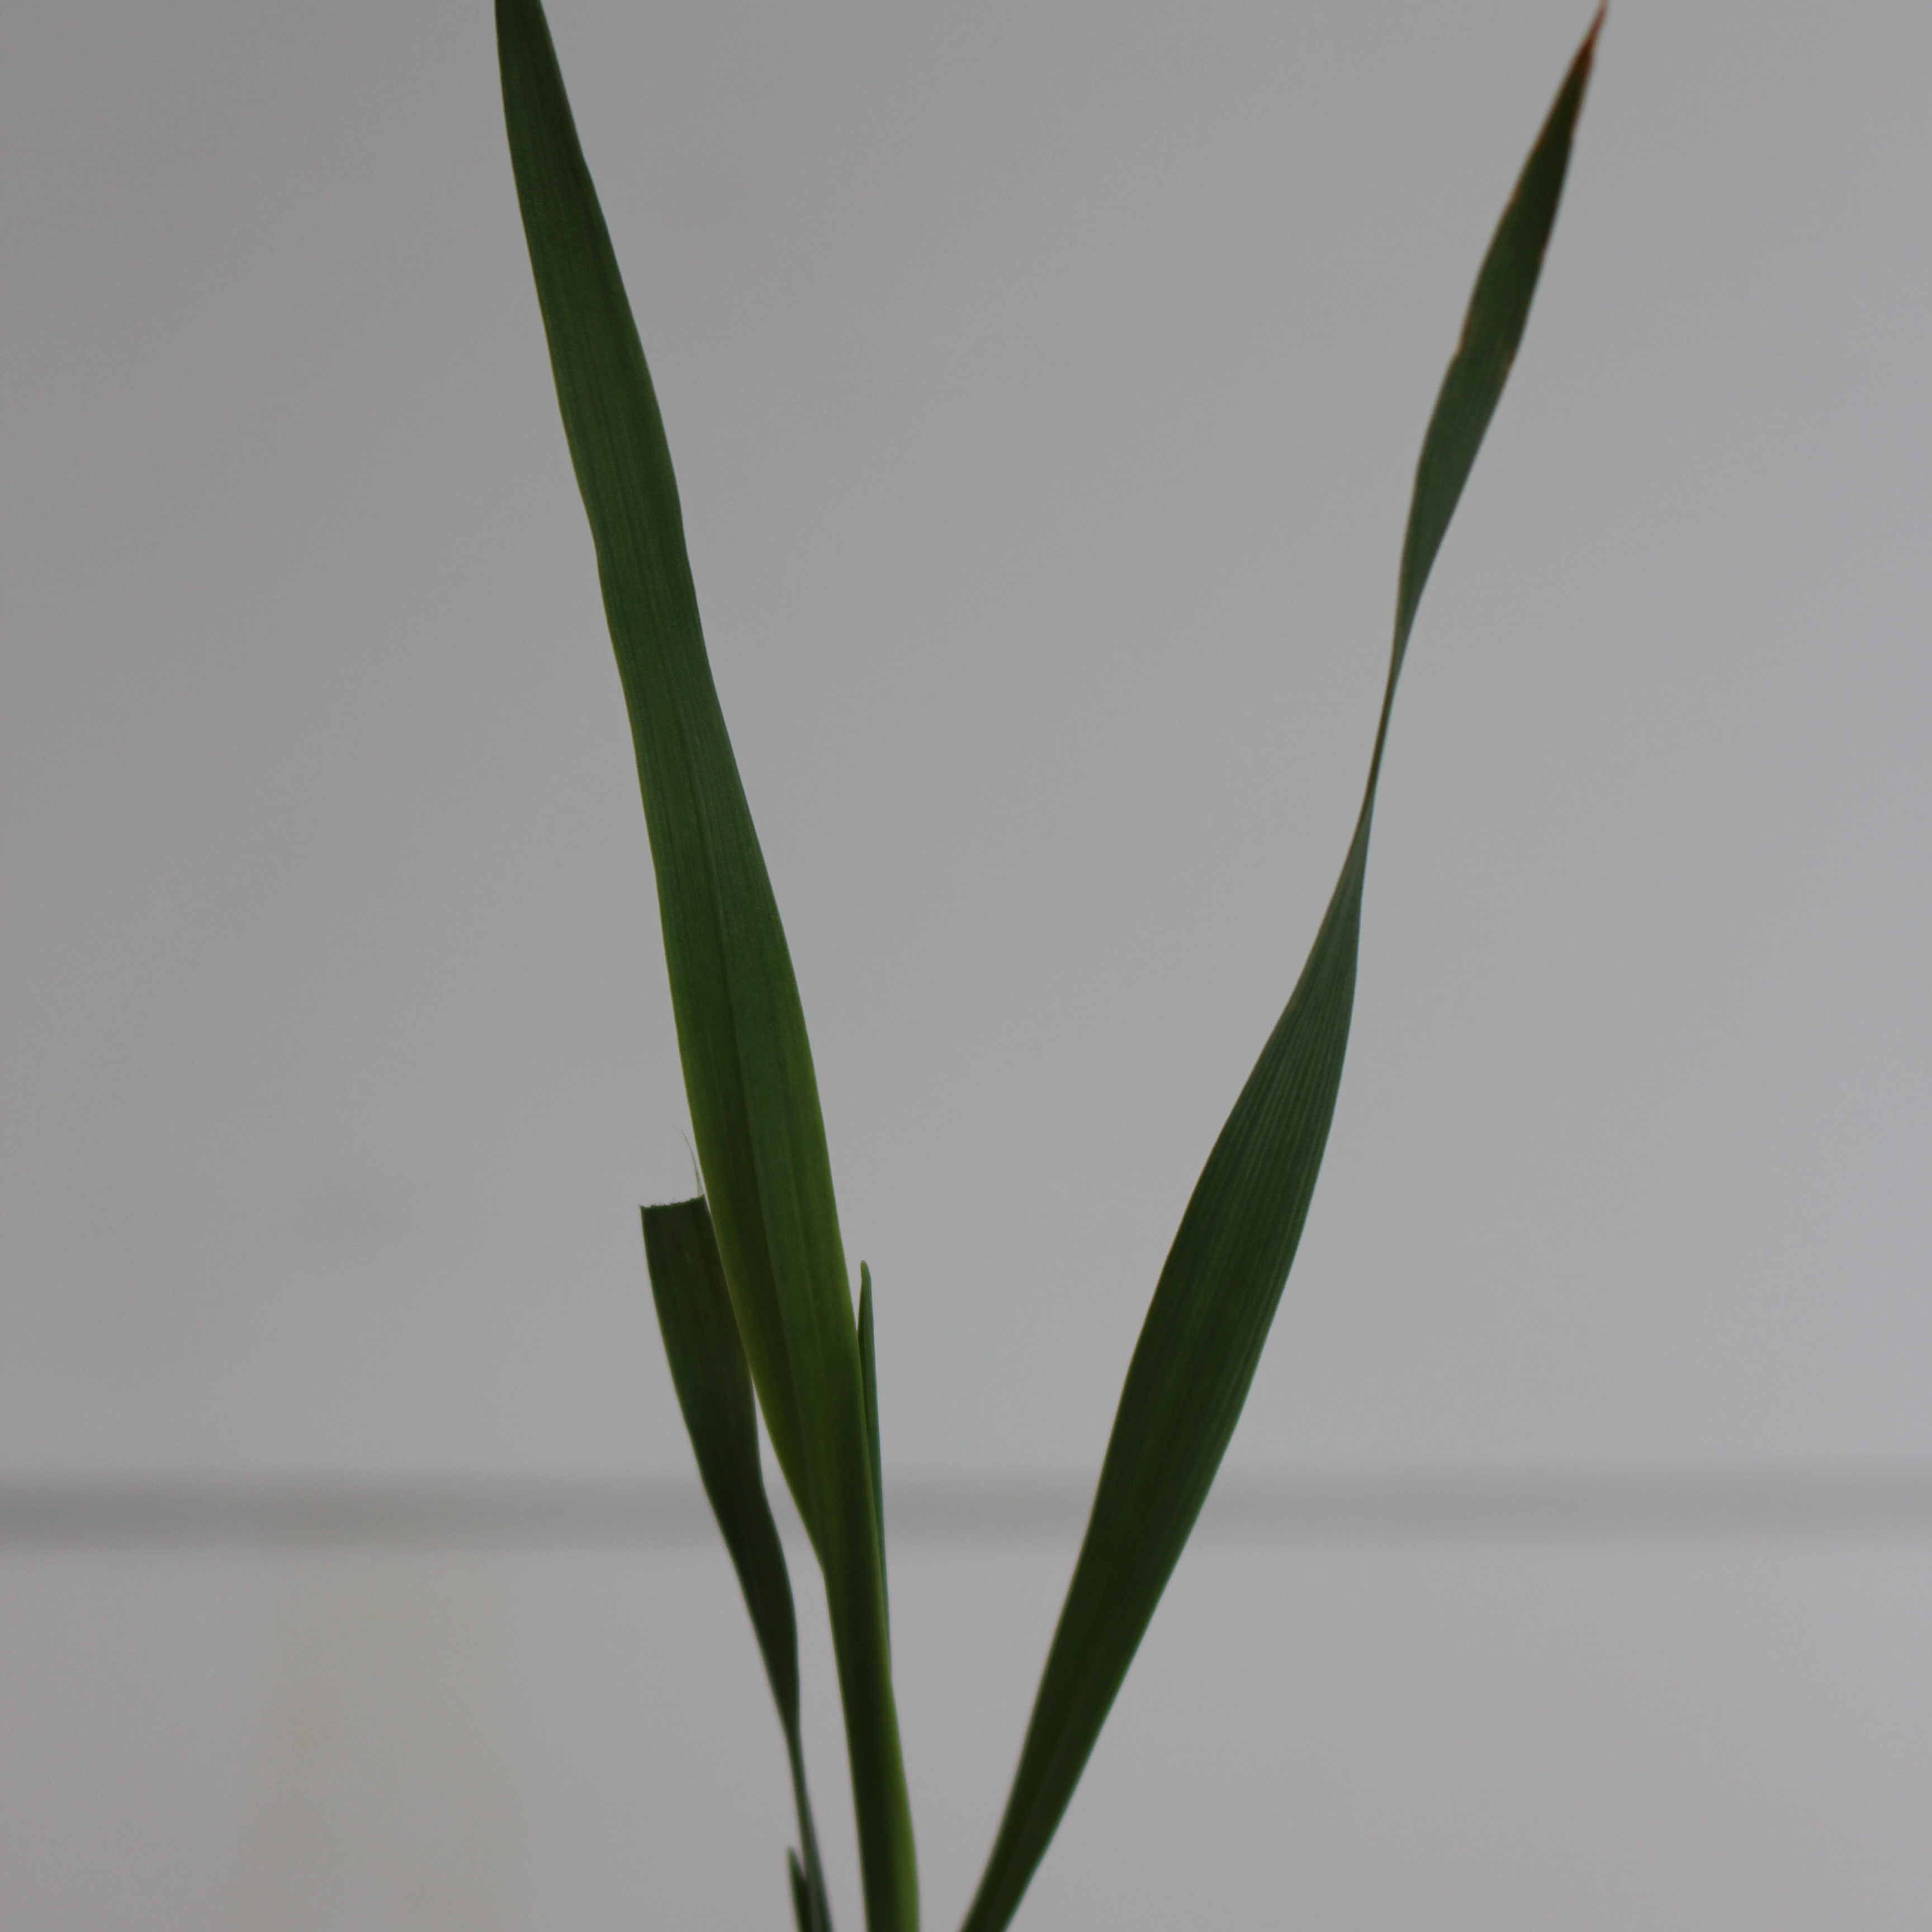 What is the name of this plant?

Avena sterilis
